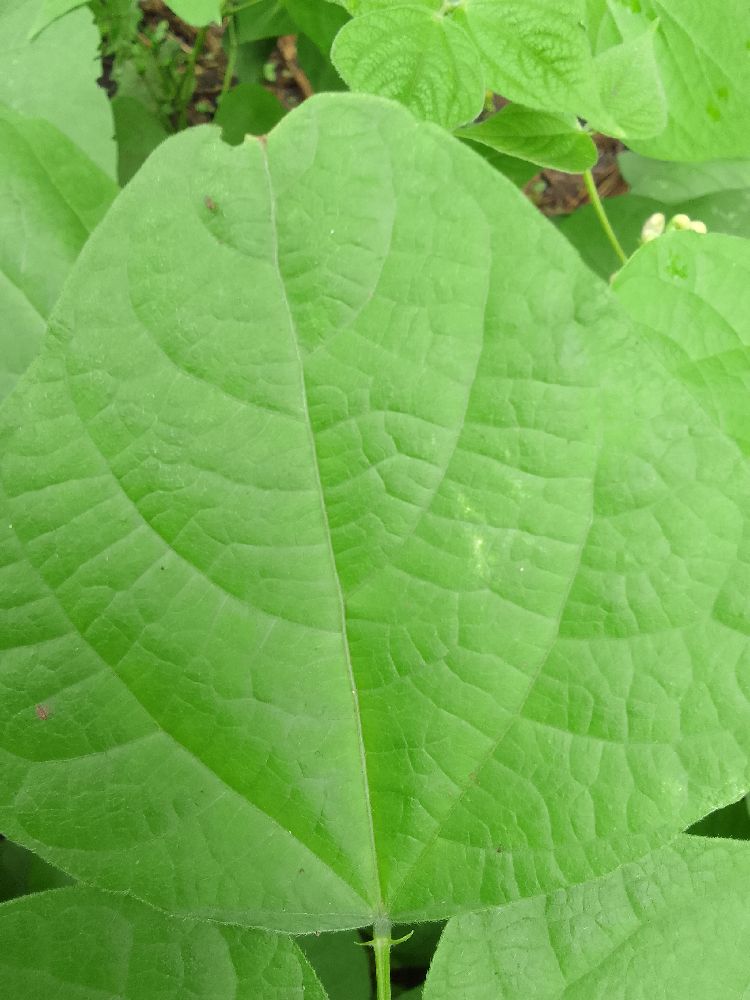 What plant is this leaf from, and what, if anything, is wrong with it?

common bean, healthy
